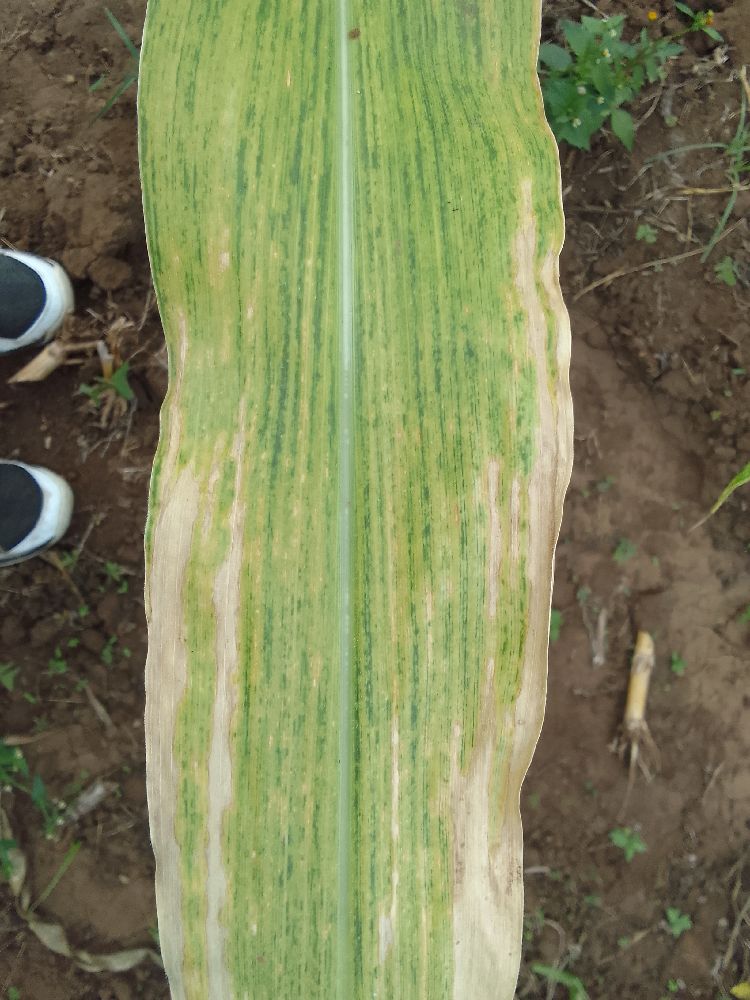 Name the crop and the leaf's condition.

maize, maize lethal necrosis
